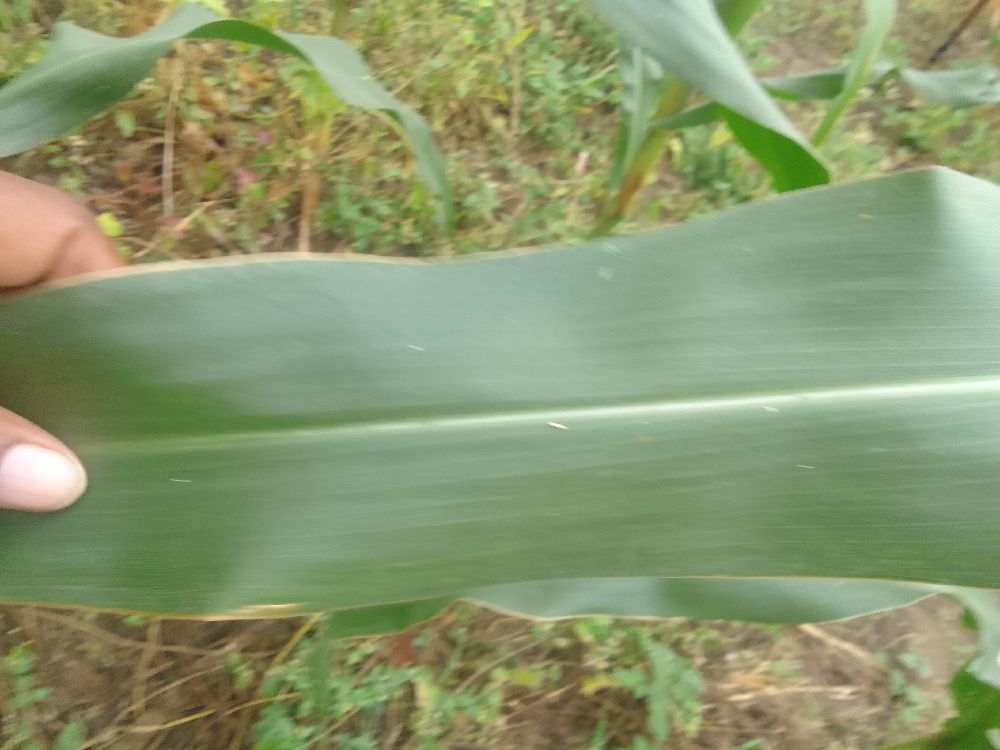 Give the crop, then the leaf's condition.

maize, healthy
